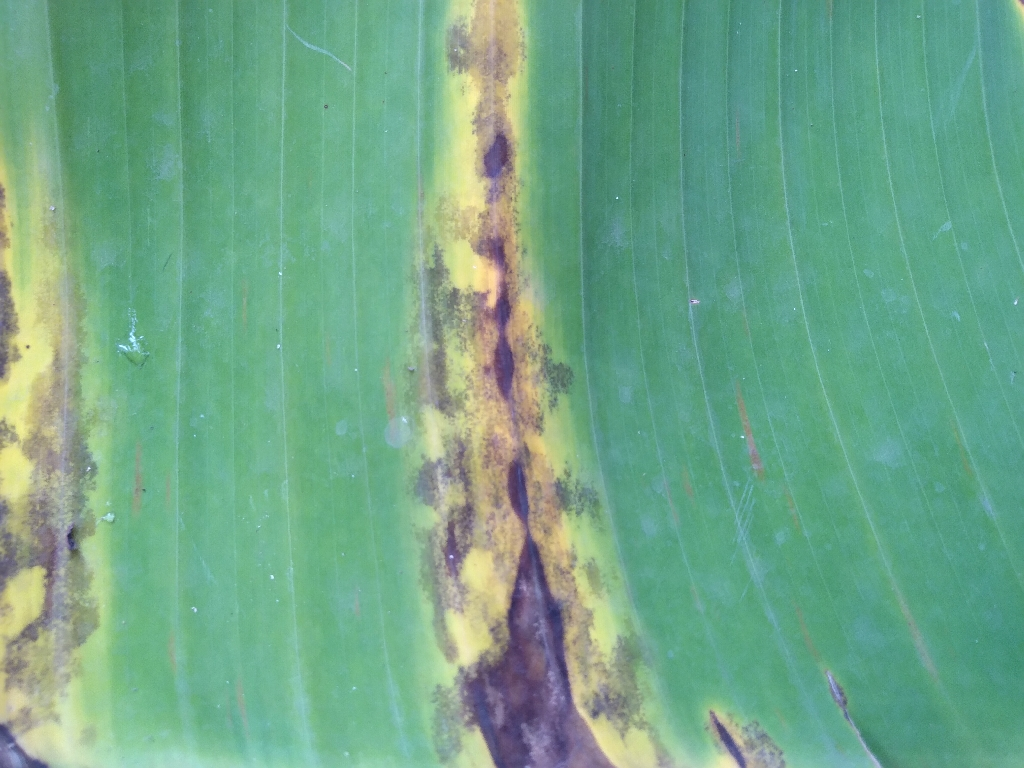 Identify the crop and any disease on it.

banana, black sigatoka
